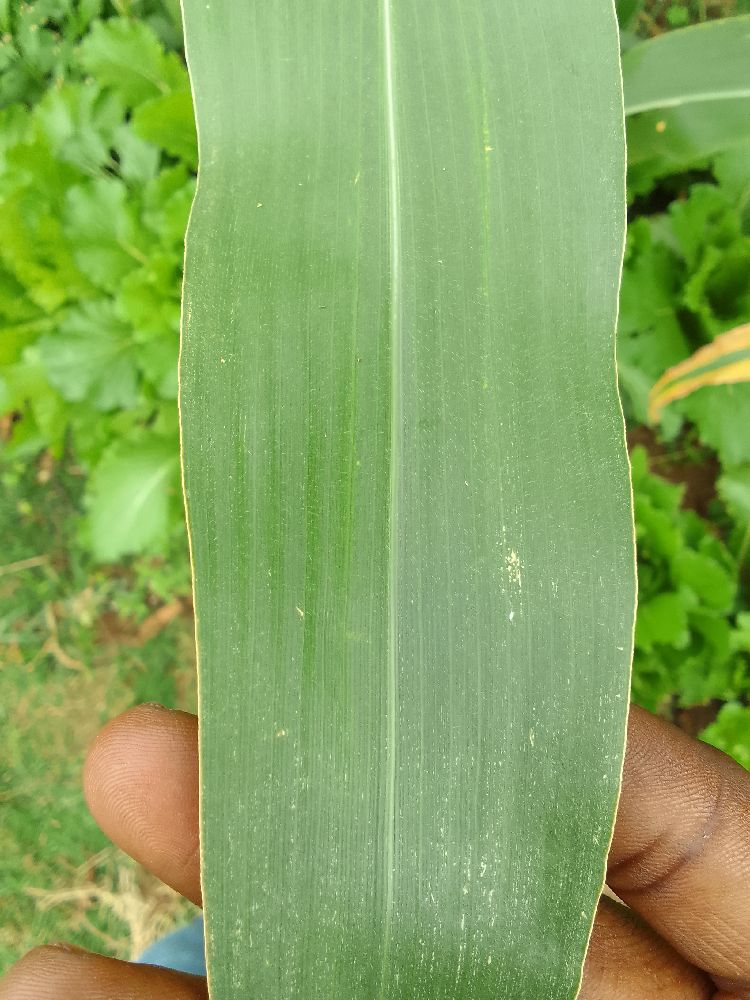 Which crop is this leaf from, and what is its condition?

maize, healthy
